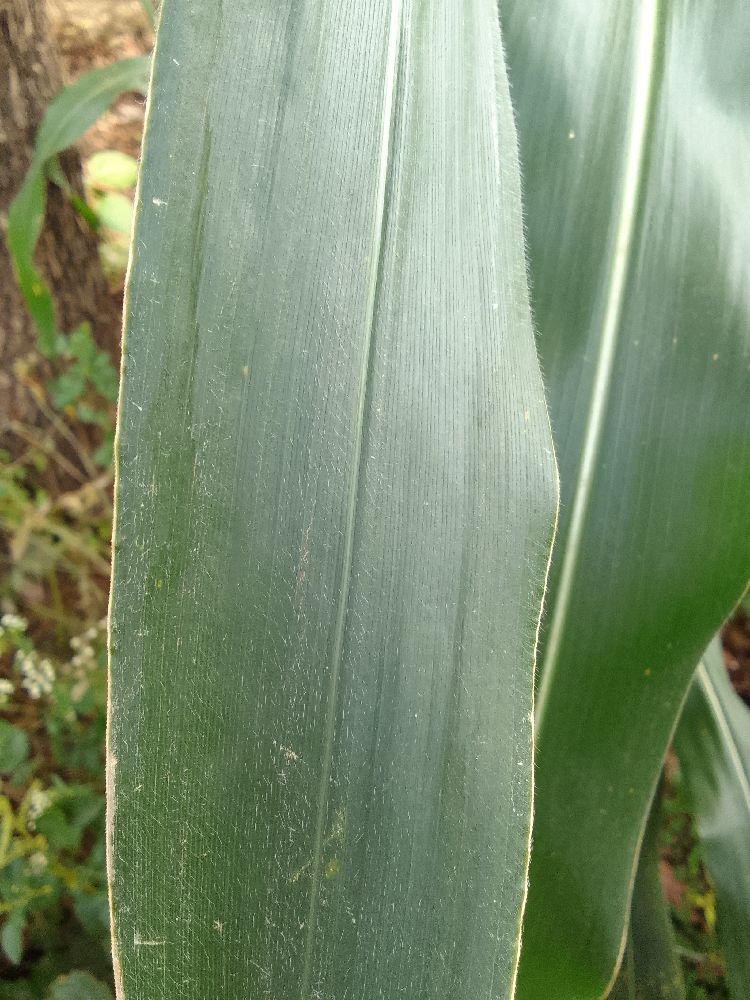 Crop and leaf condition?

maize, healthy
